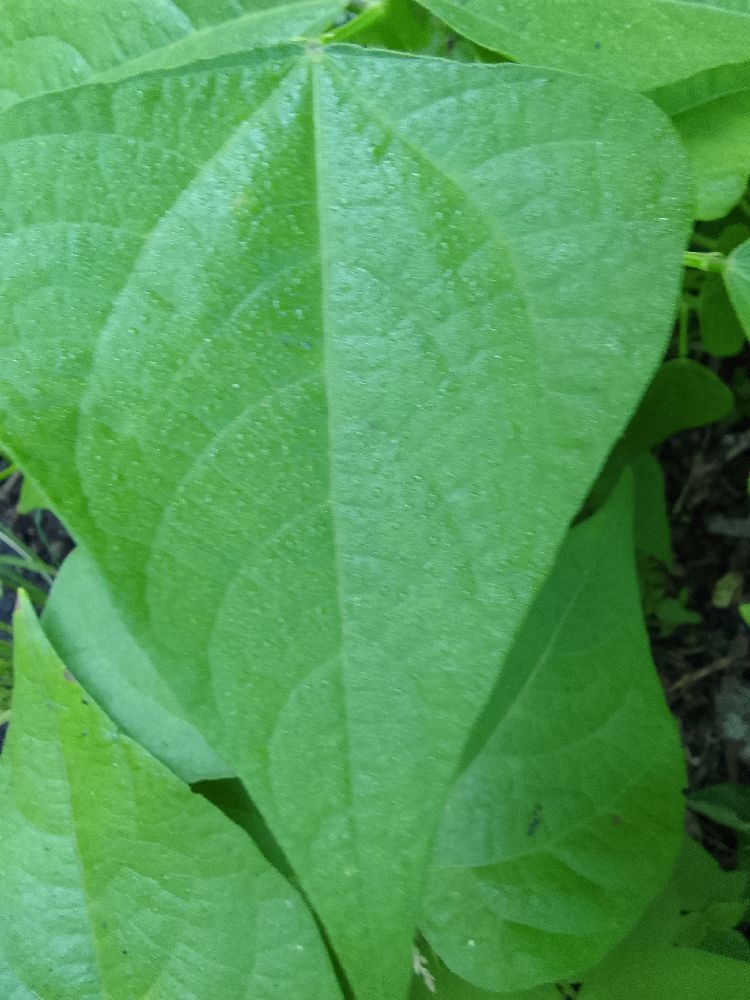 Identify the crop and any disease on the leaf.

common bean, healthy
